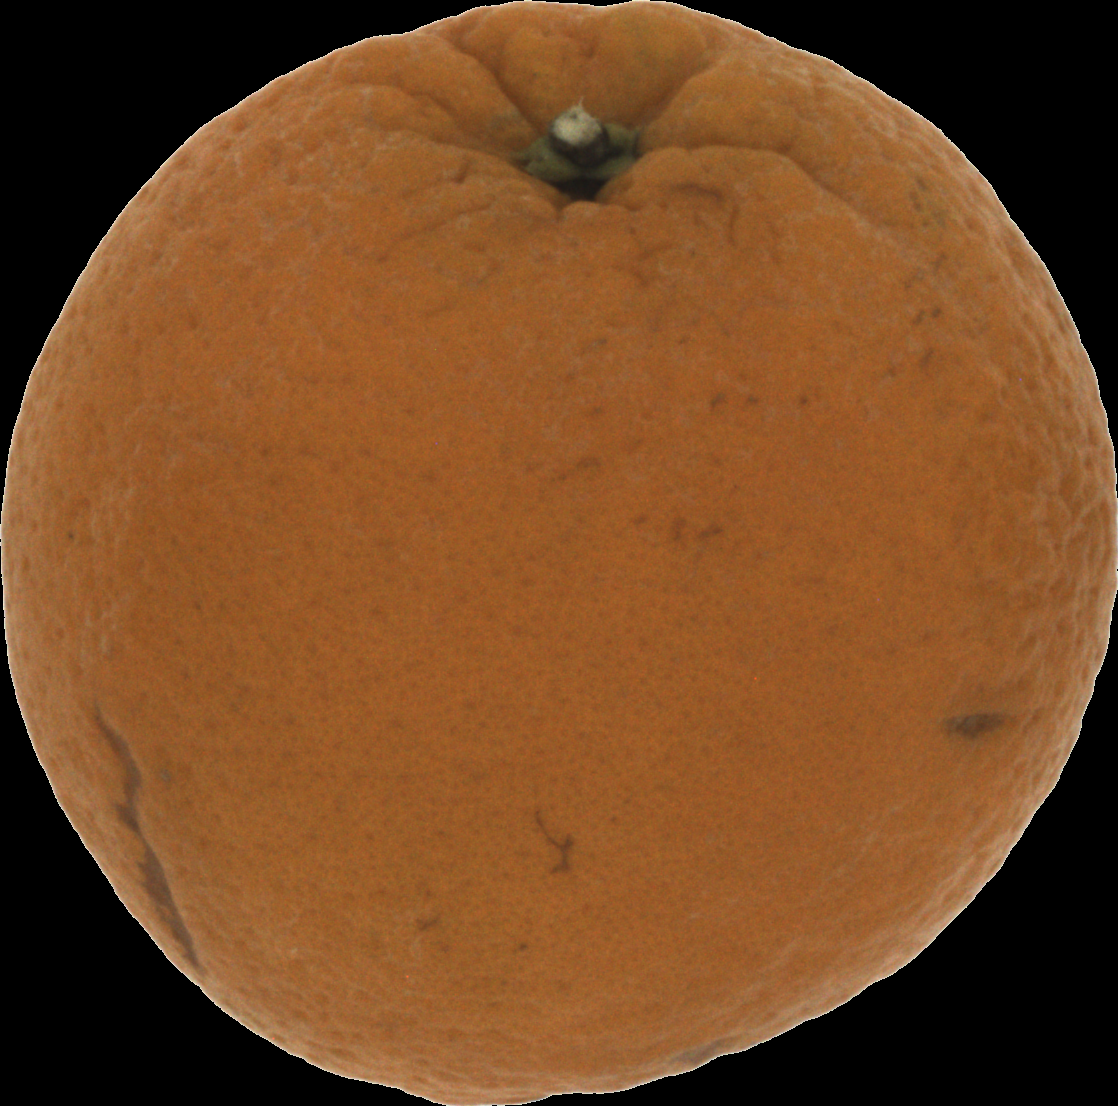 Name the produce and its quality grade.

orange, bad
